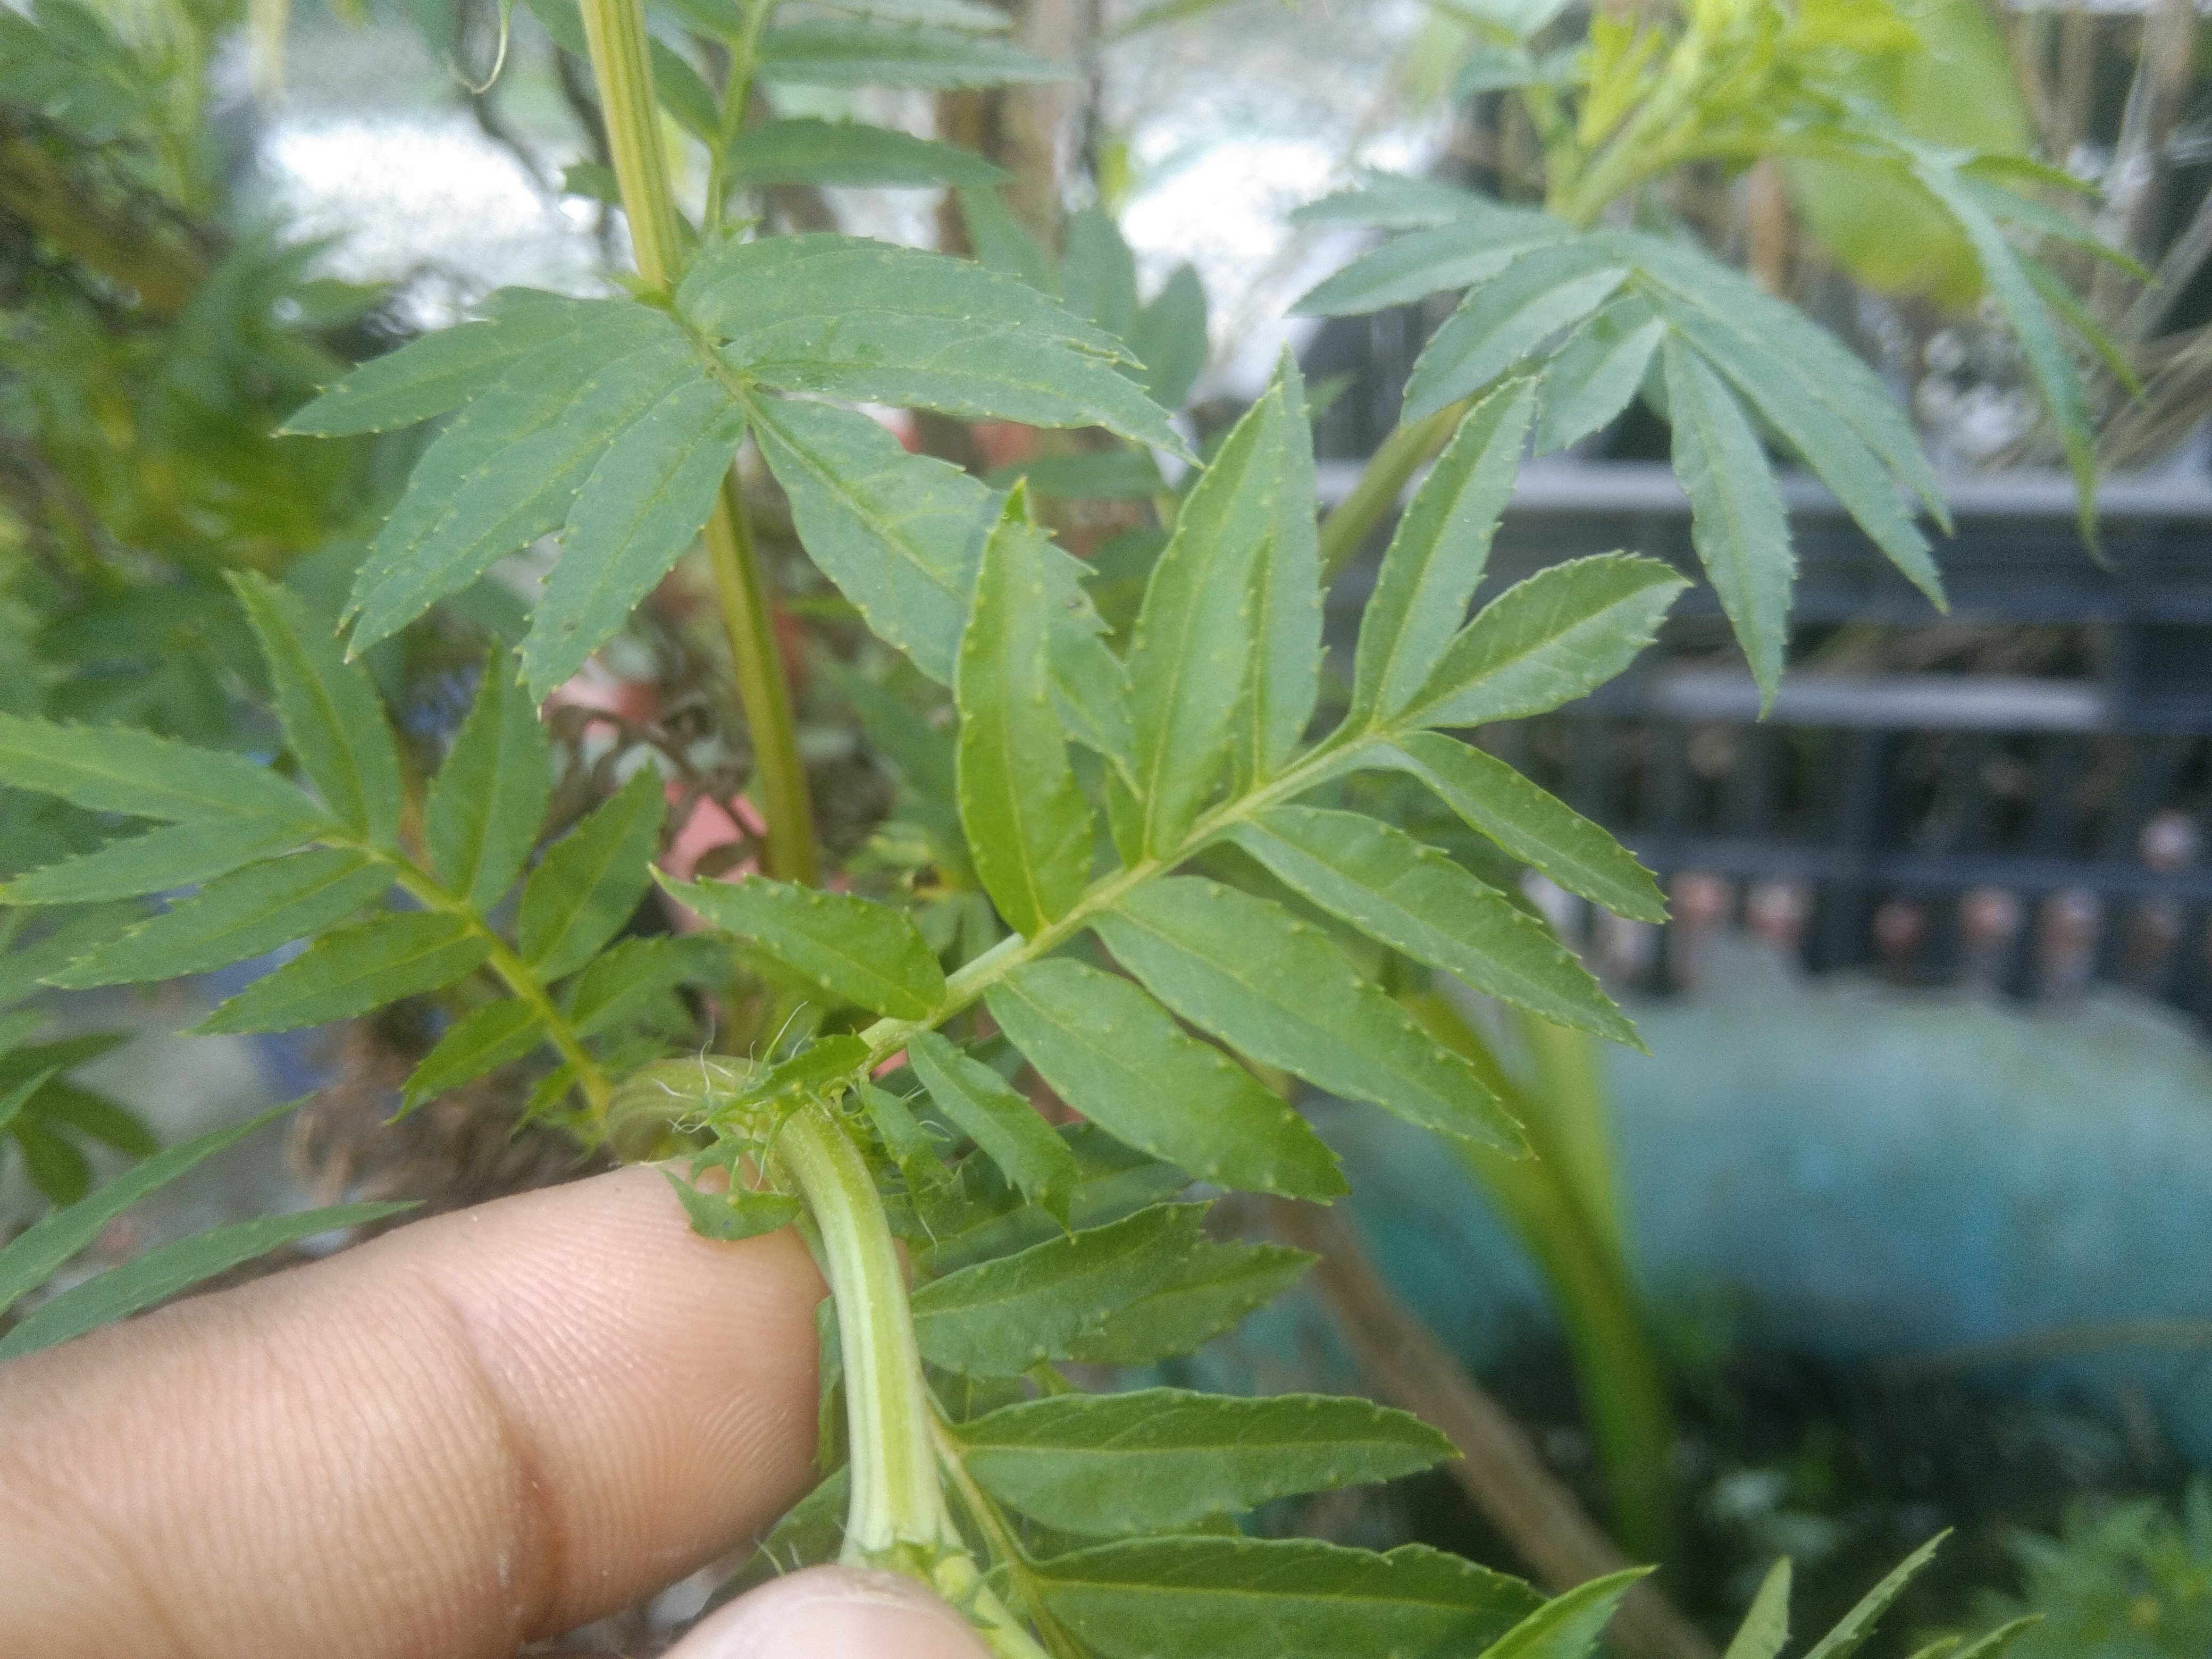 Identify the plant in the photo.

marigold
